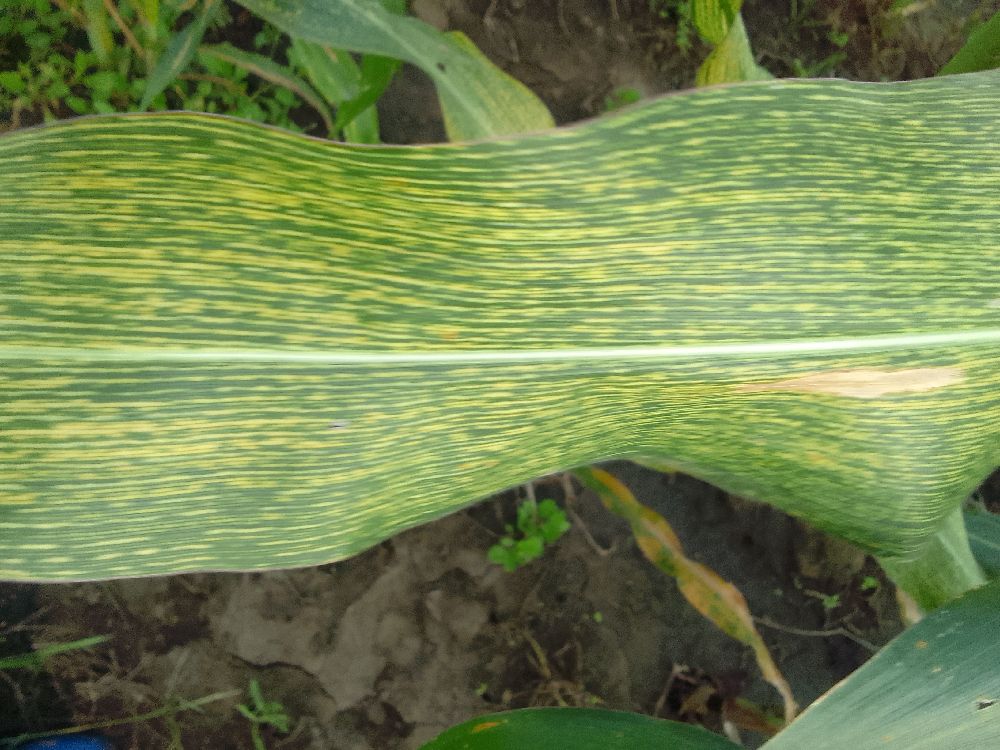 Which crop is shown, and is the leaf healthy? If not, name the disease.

maize, maize streak virus
